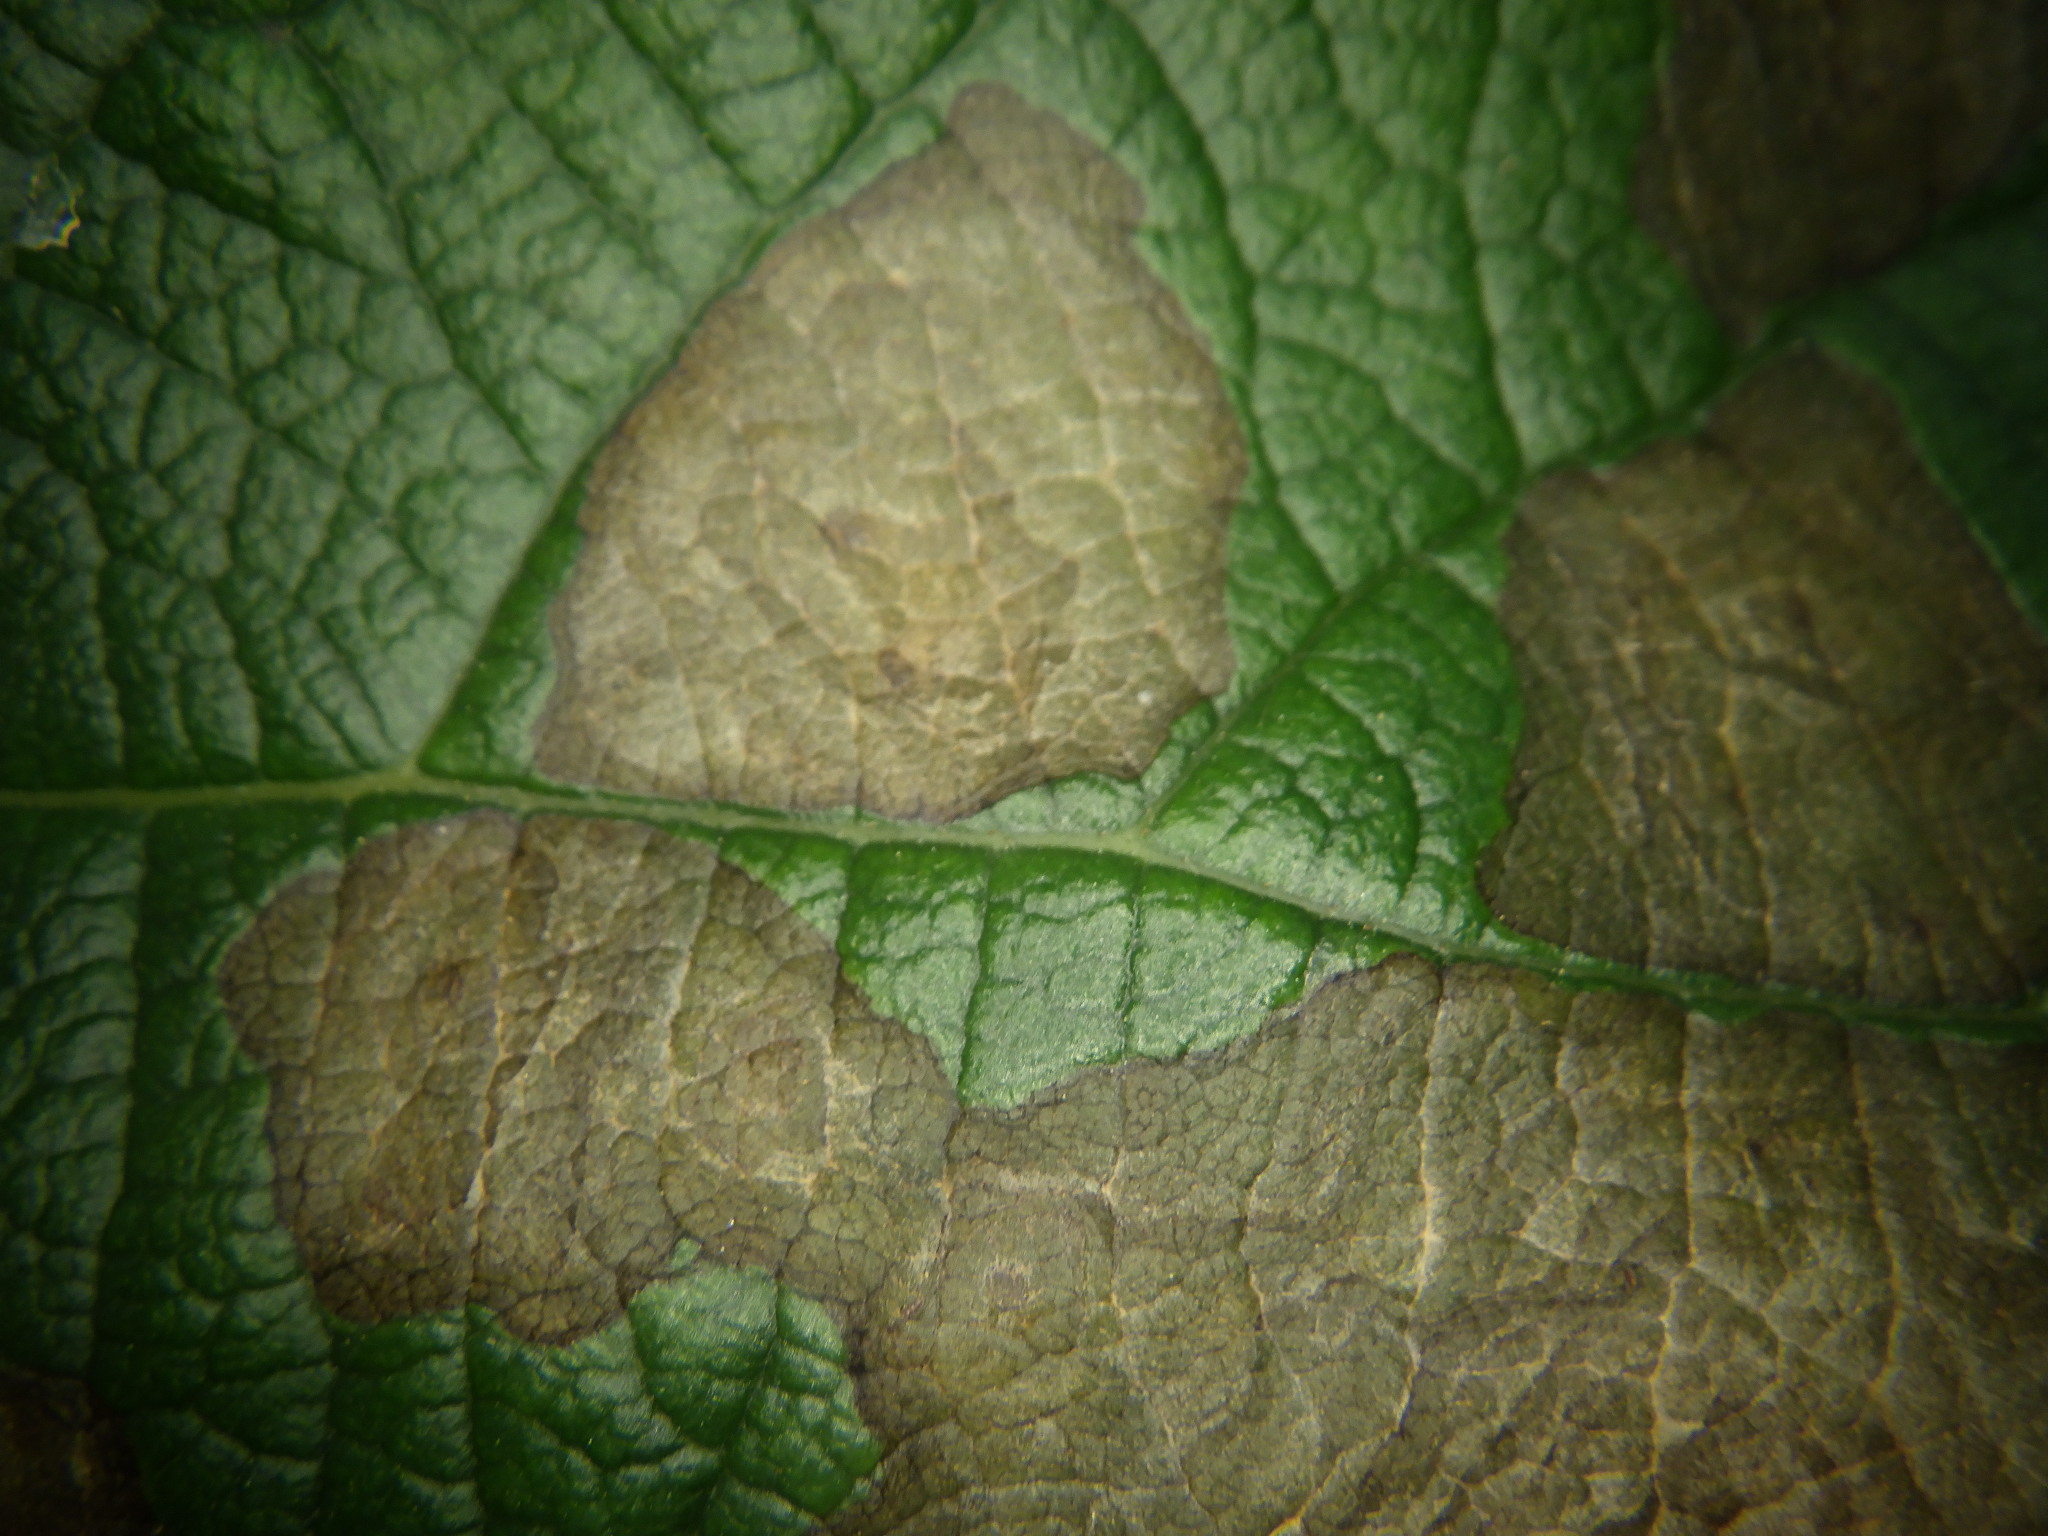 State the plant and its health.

kiwi, leaf spot
